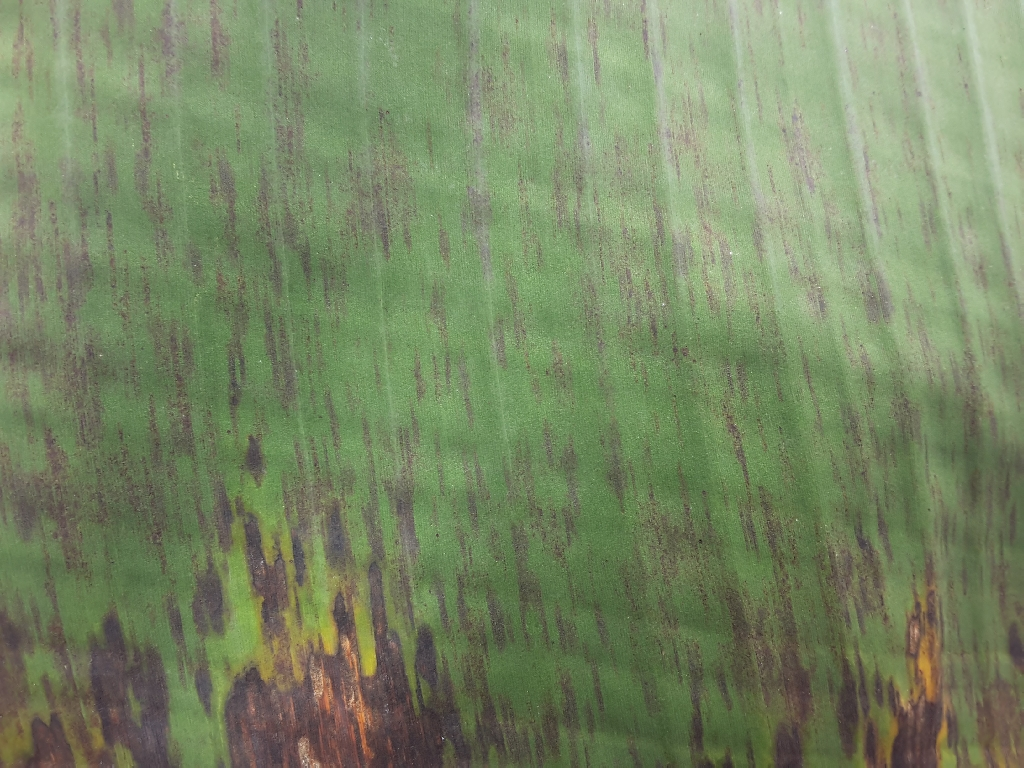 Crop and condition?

banana, black sigatoka
